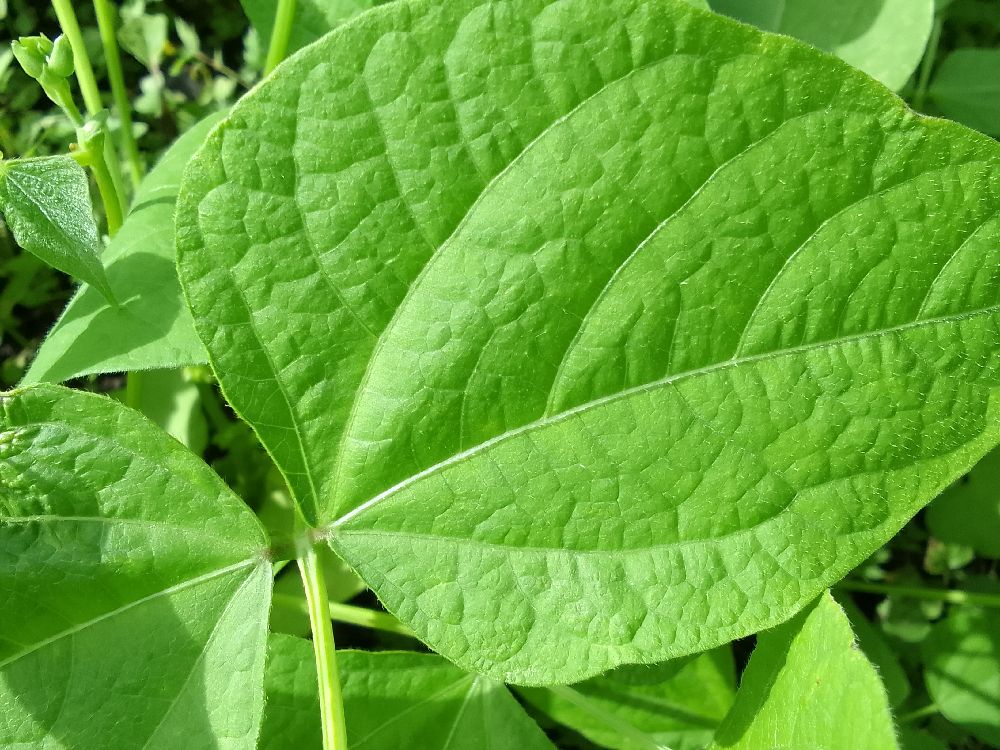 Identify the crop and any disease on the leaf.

common bean, healthy
